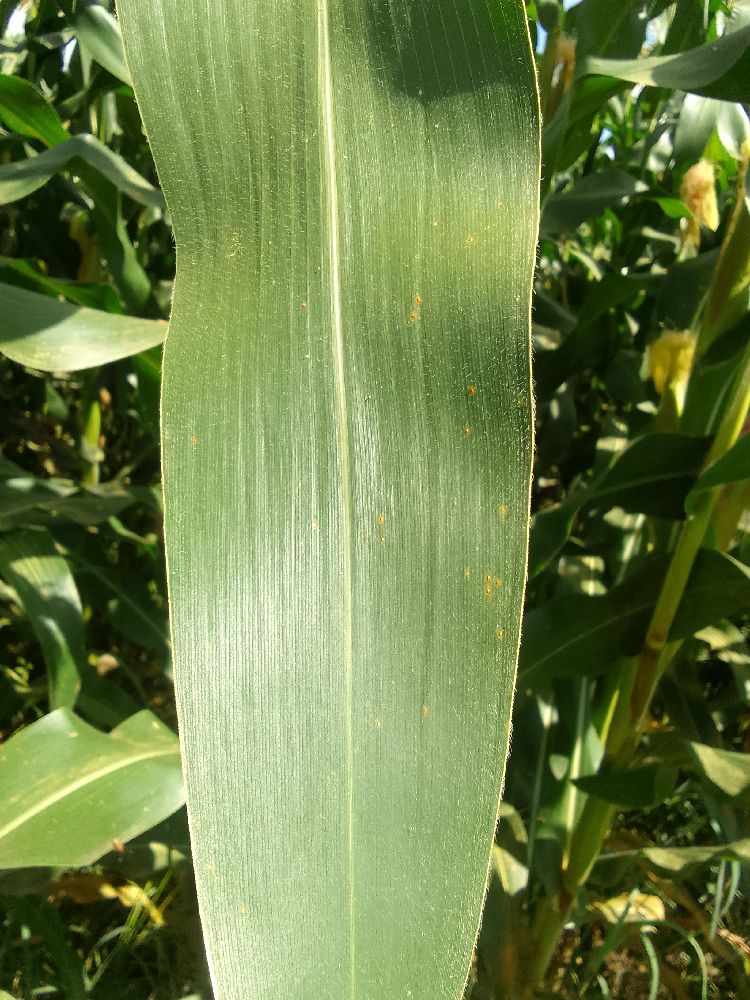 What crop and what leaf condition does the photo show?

maize, healthy
